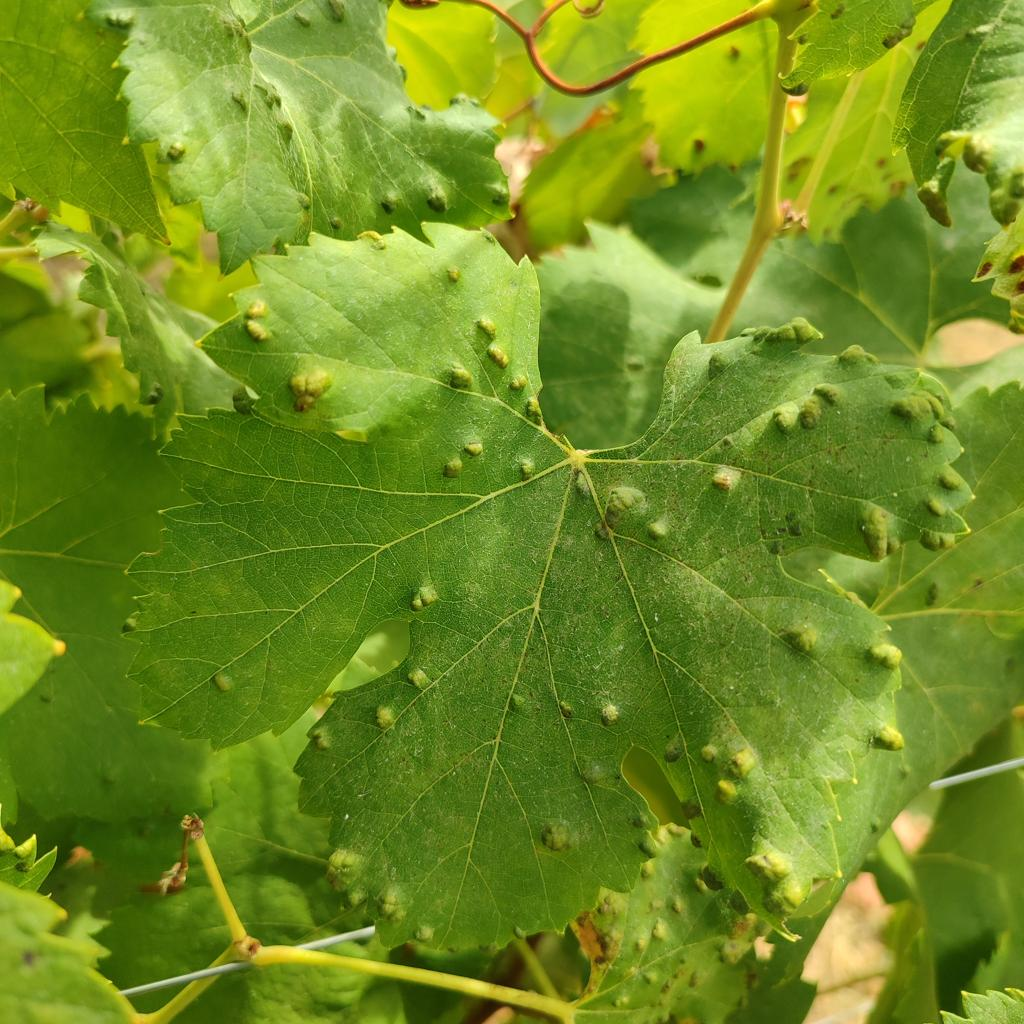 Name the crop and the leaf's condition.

grapevine, erineum mite
